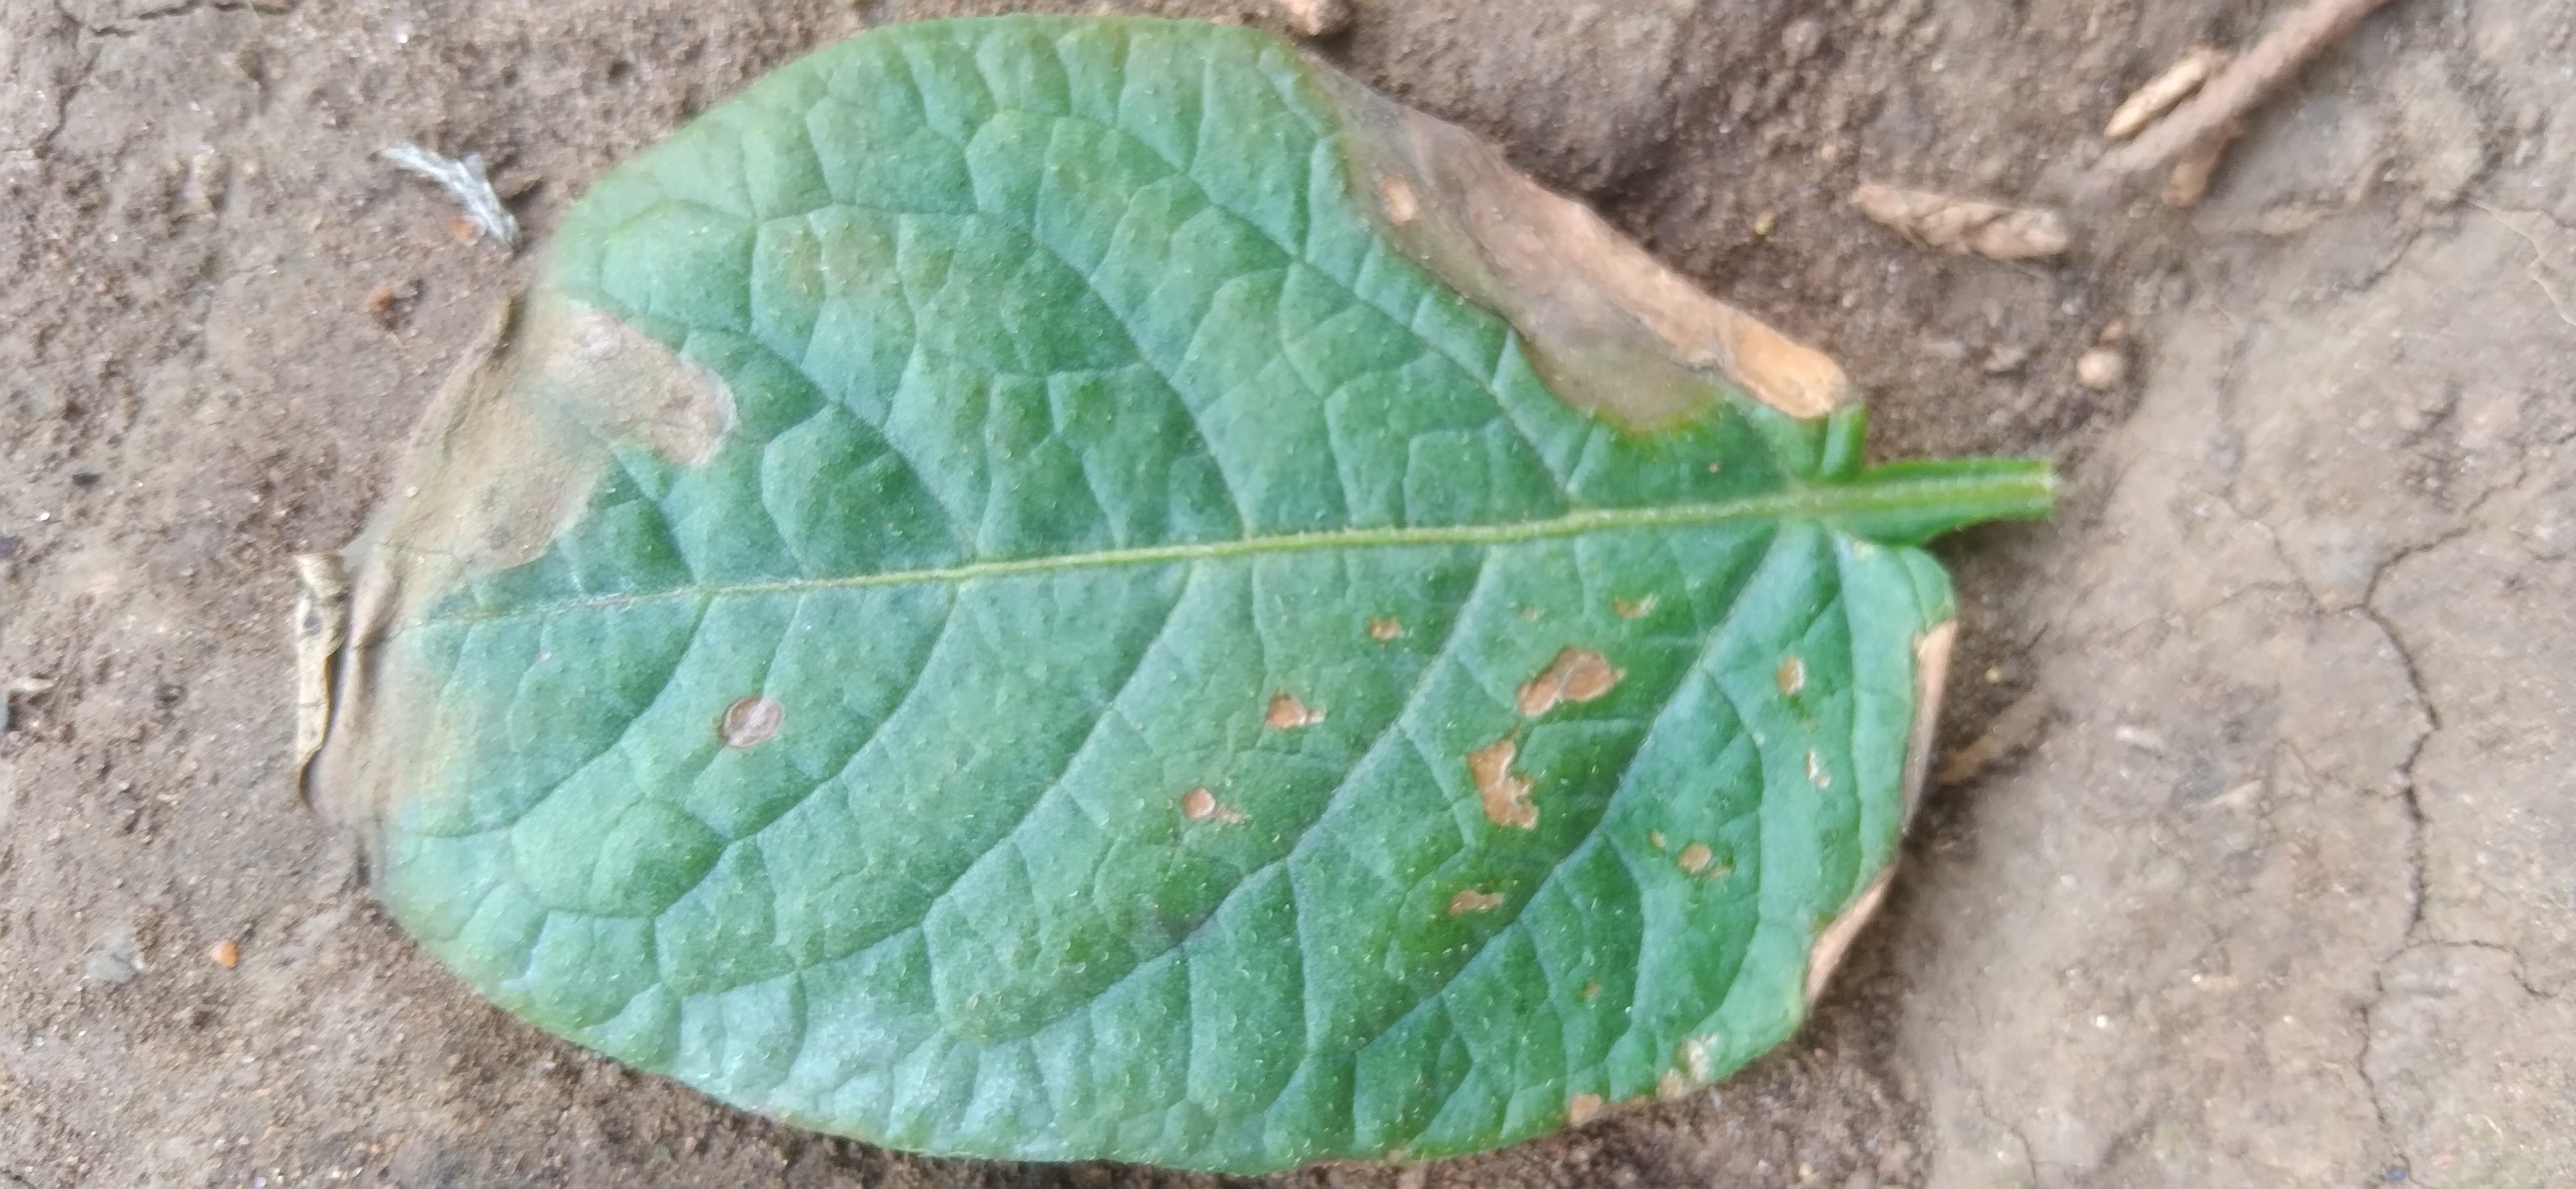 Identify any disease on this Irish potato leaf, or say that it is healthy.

early blight
